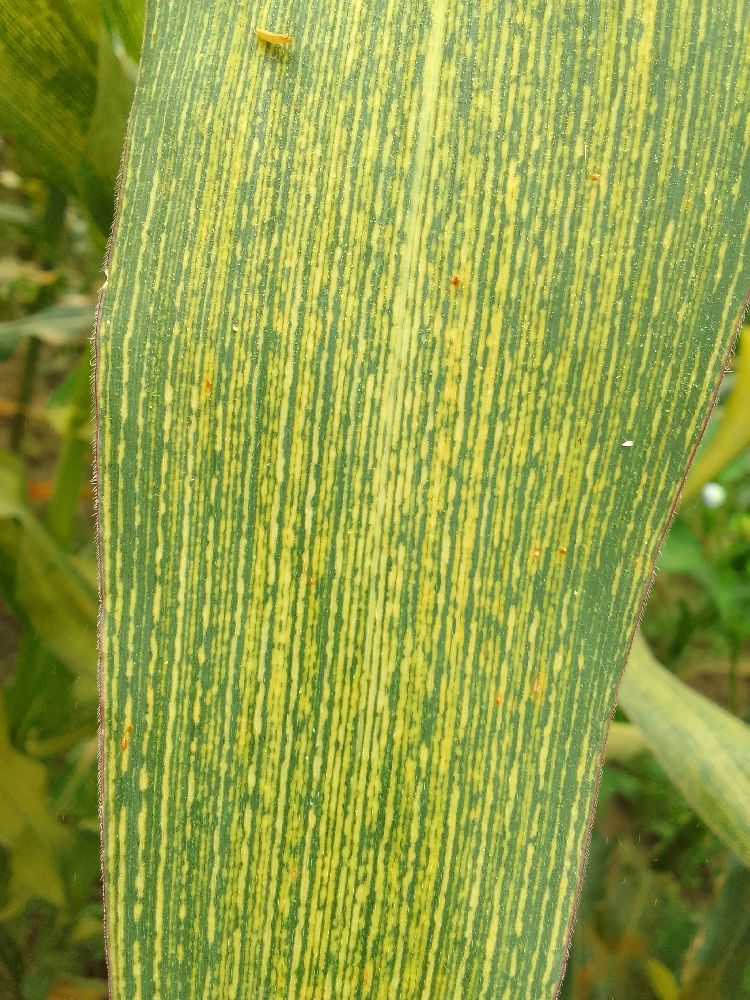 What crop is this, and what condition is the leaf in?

maize, maize streak virus
